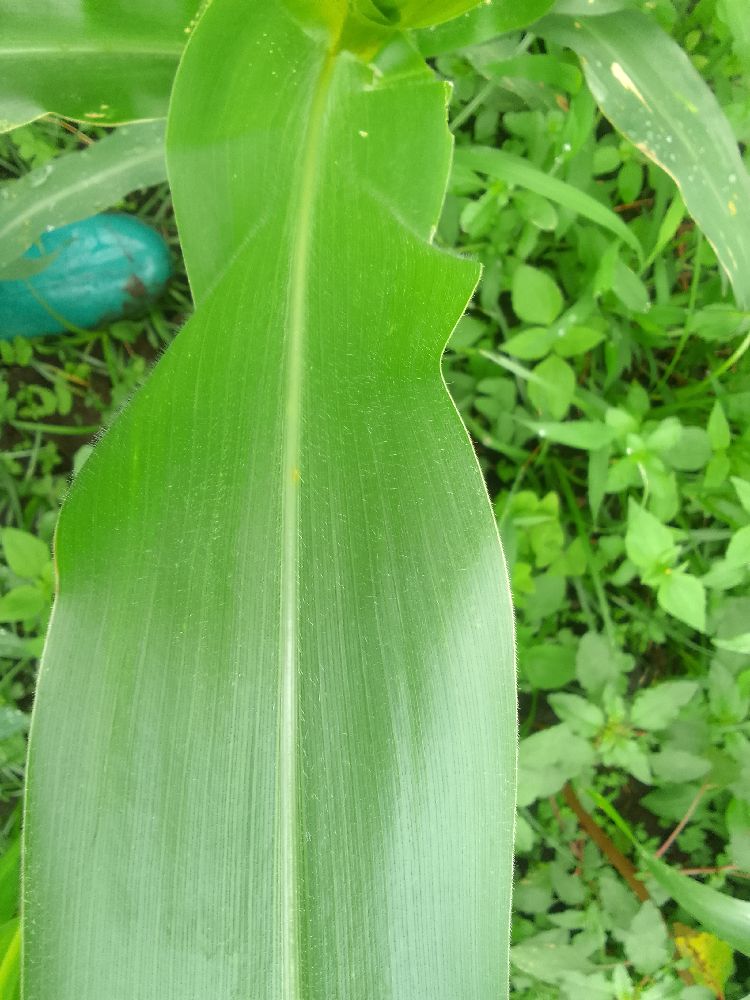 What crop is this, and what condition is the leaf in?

maize, healthy
